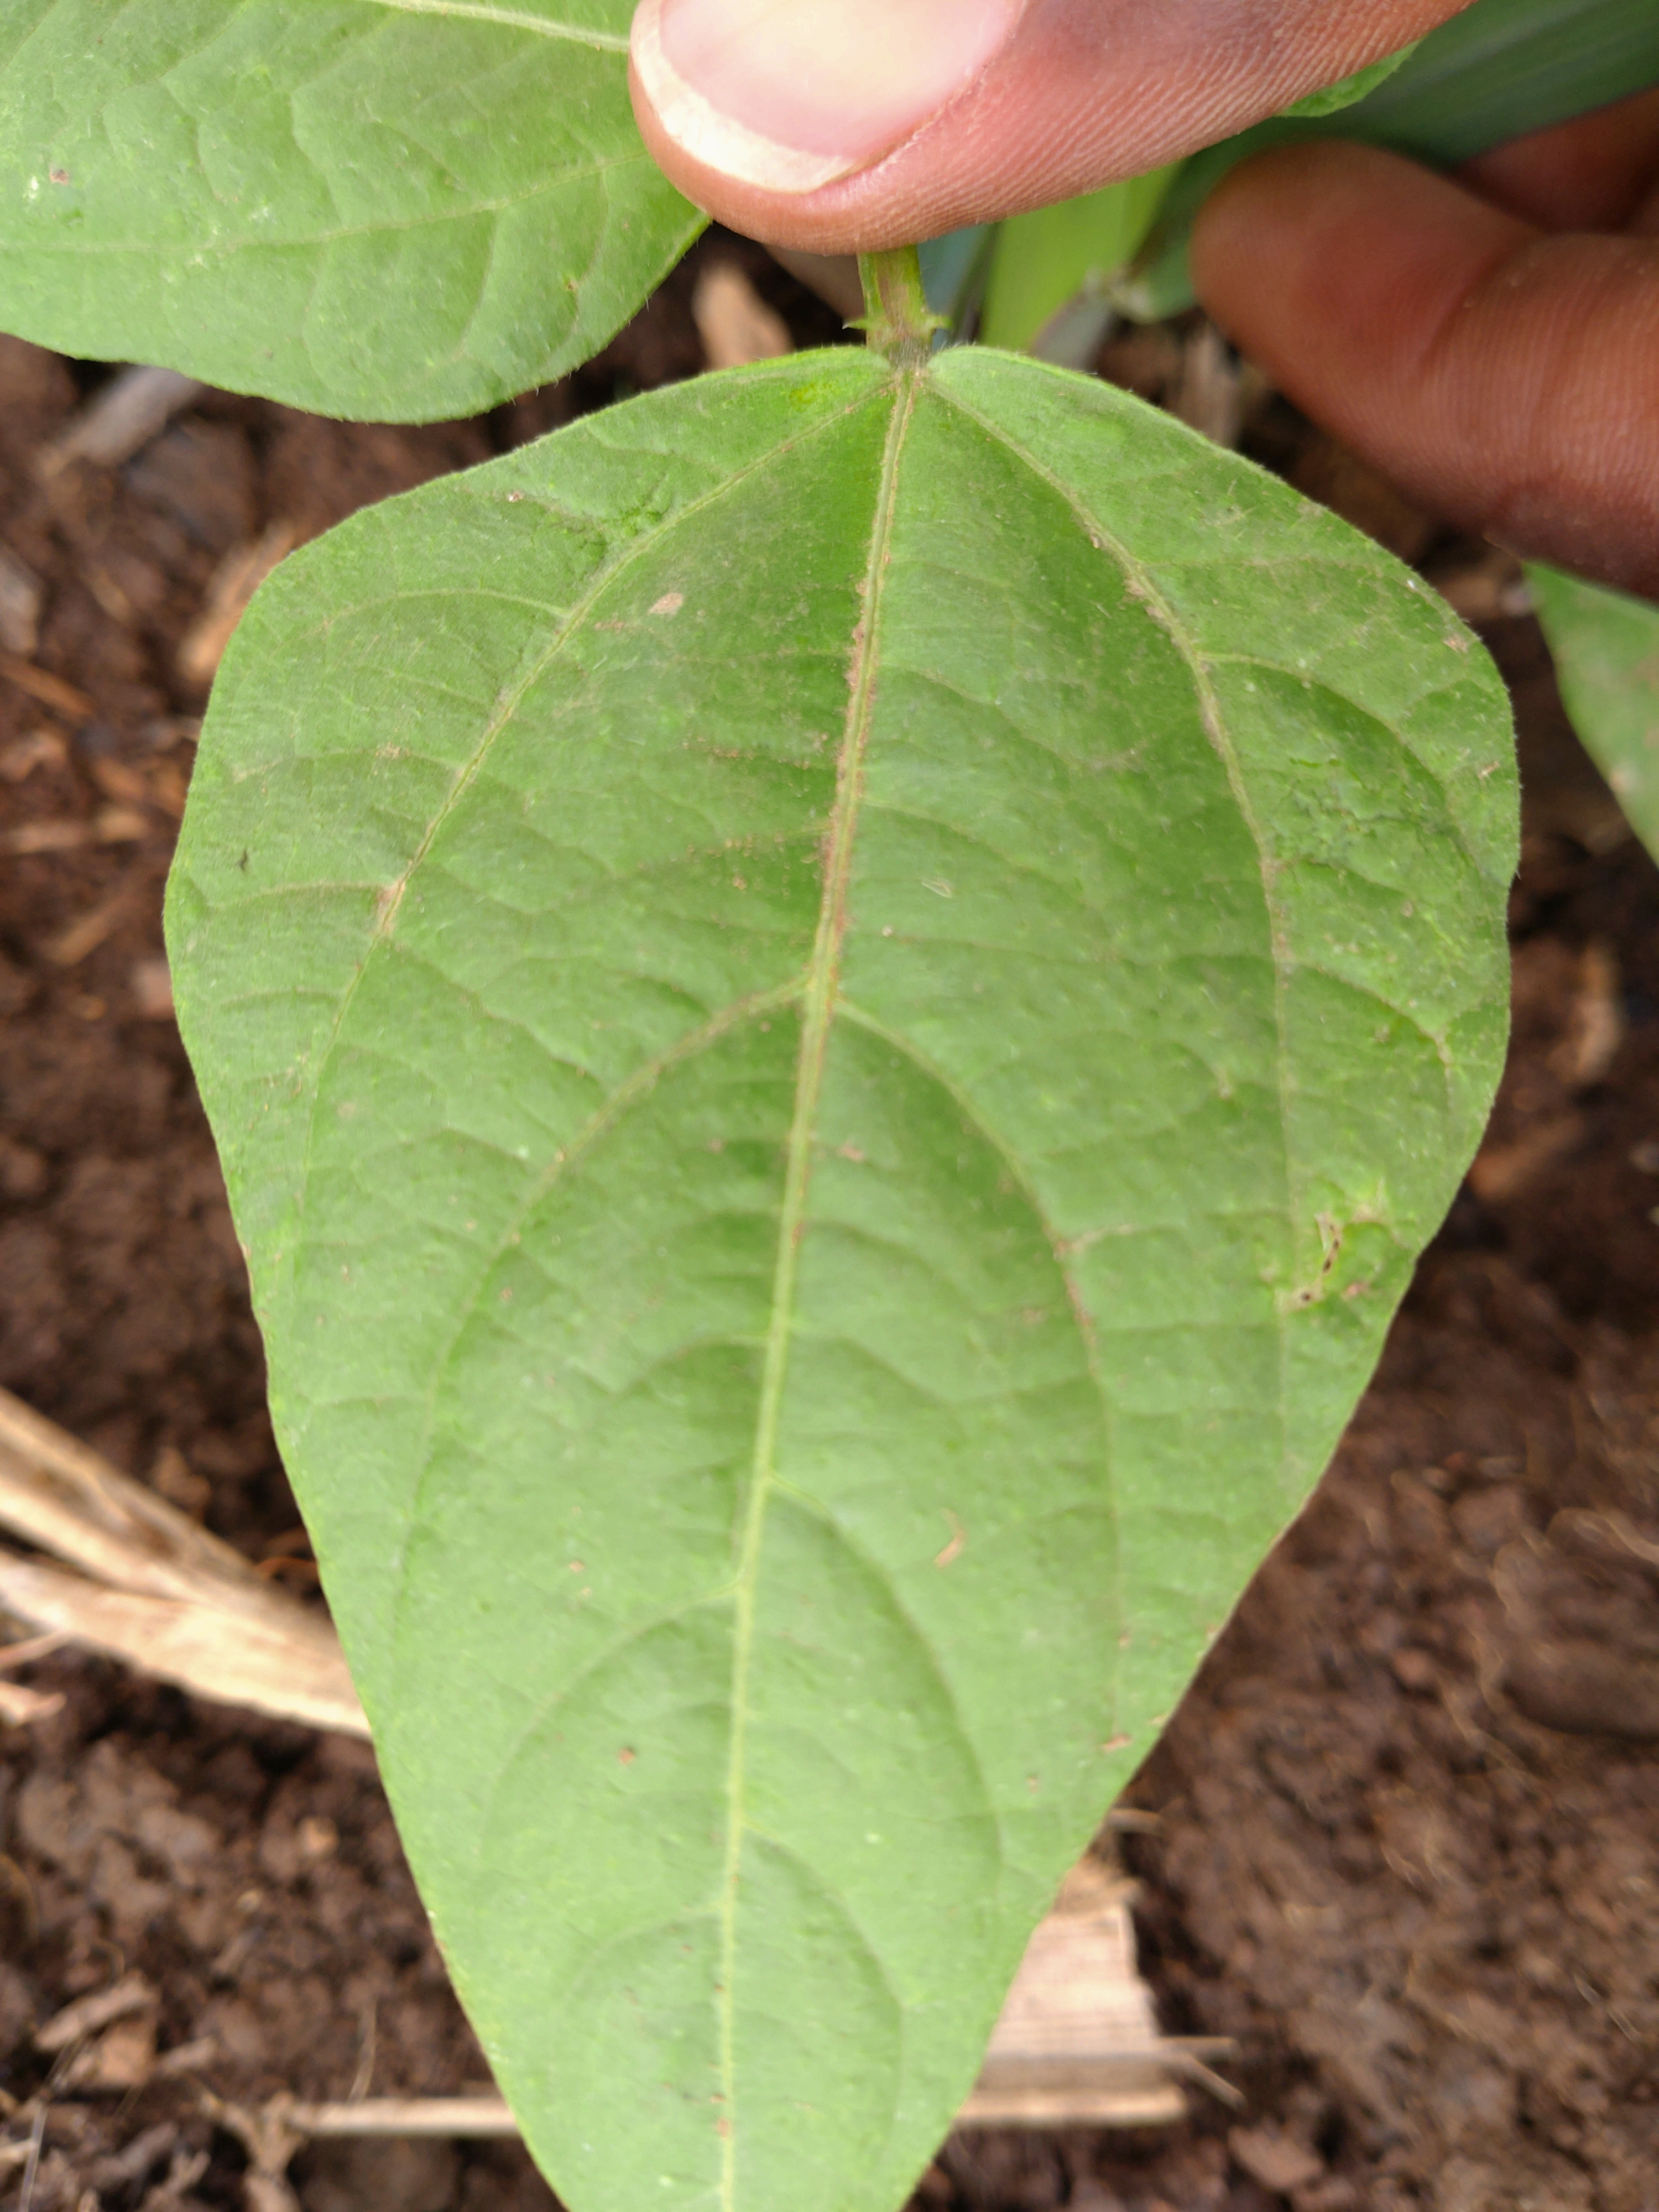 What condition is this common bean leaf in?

healthy
